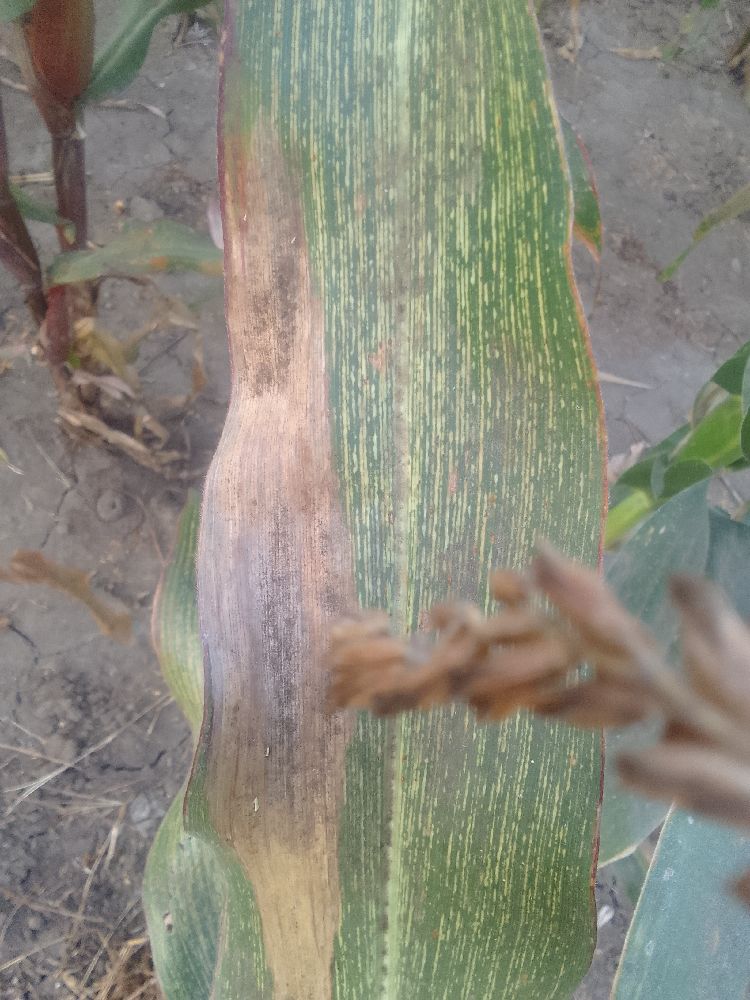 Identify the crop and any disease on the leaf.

maize, maize streak virus
